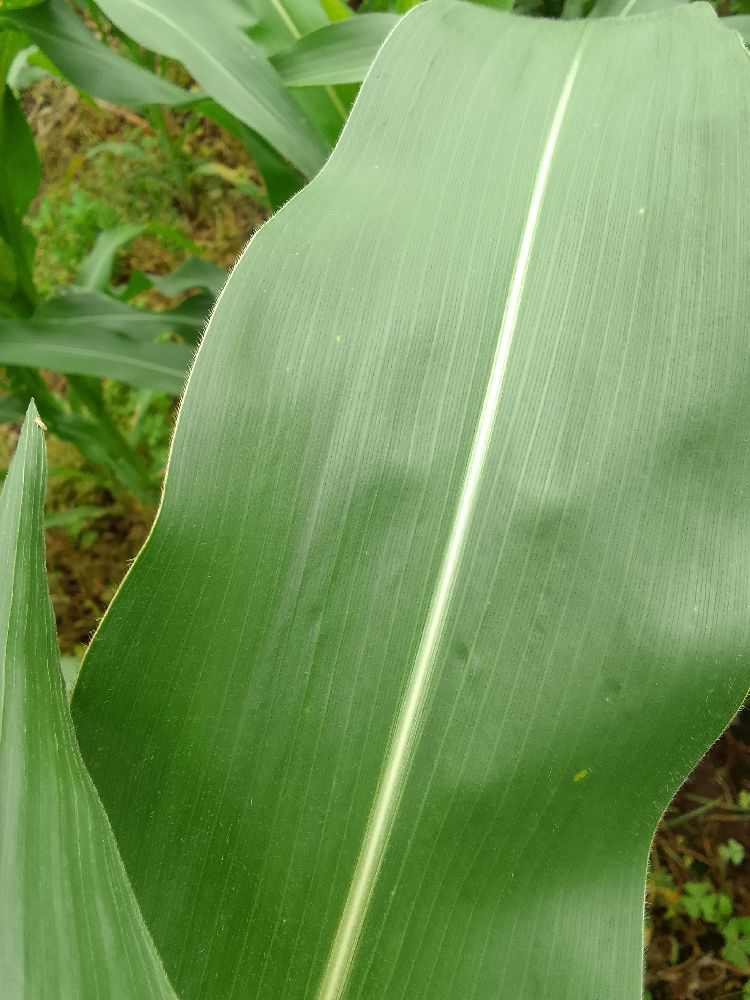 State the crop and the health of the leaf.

maize, healthy
